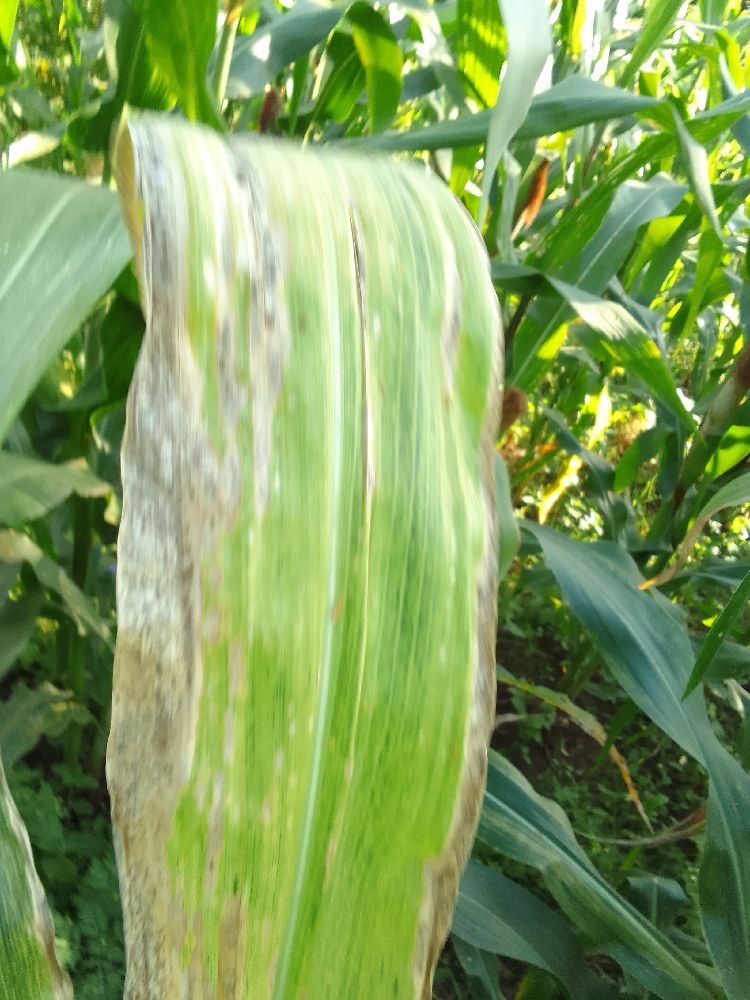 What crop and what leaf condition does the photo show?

maize, maize lethal necrosis
